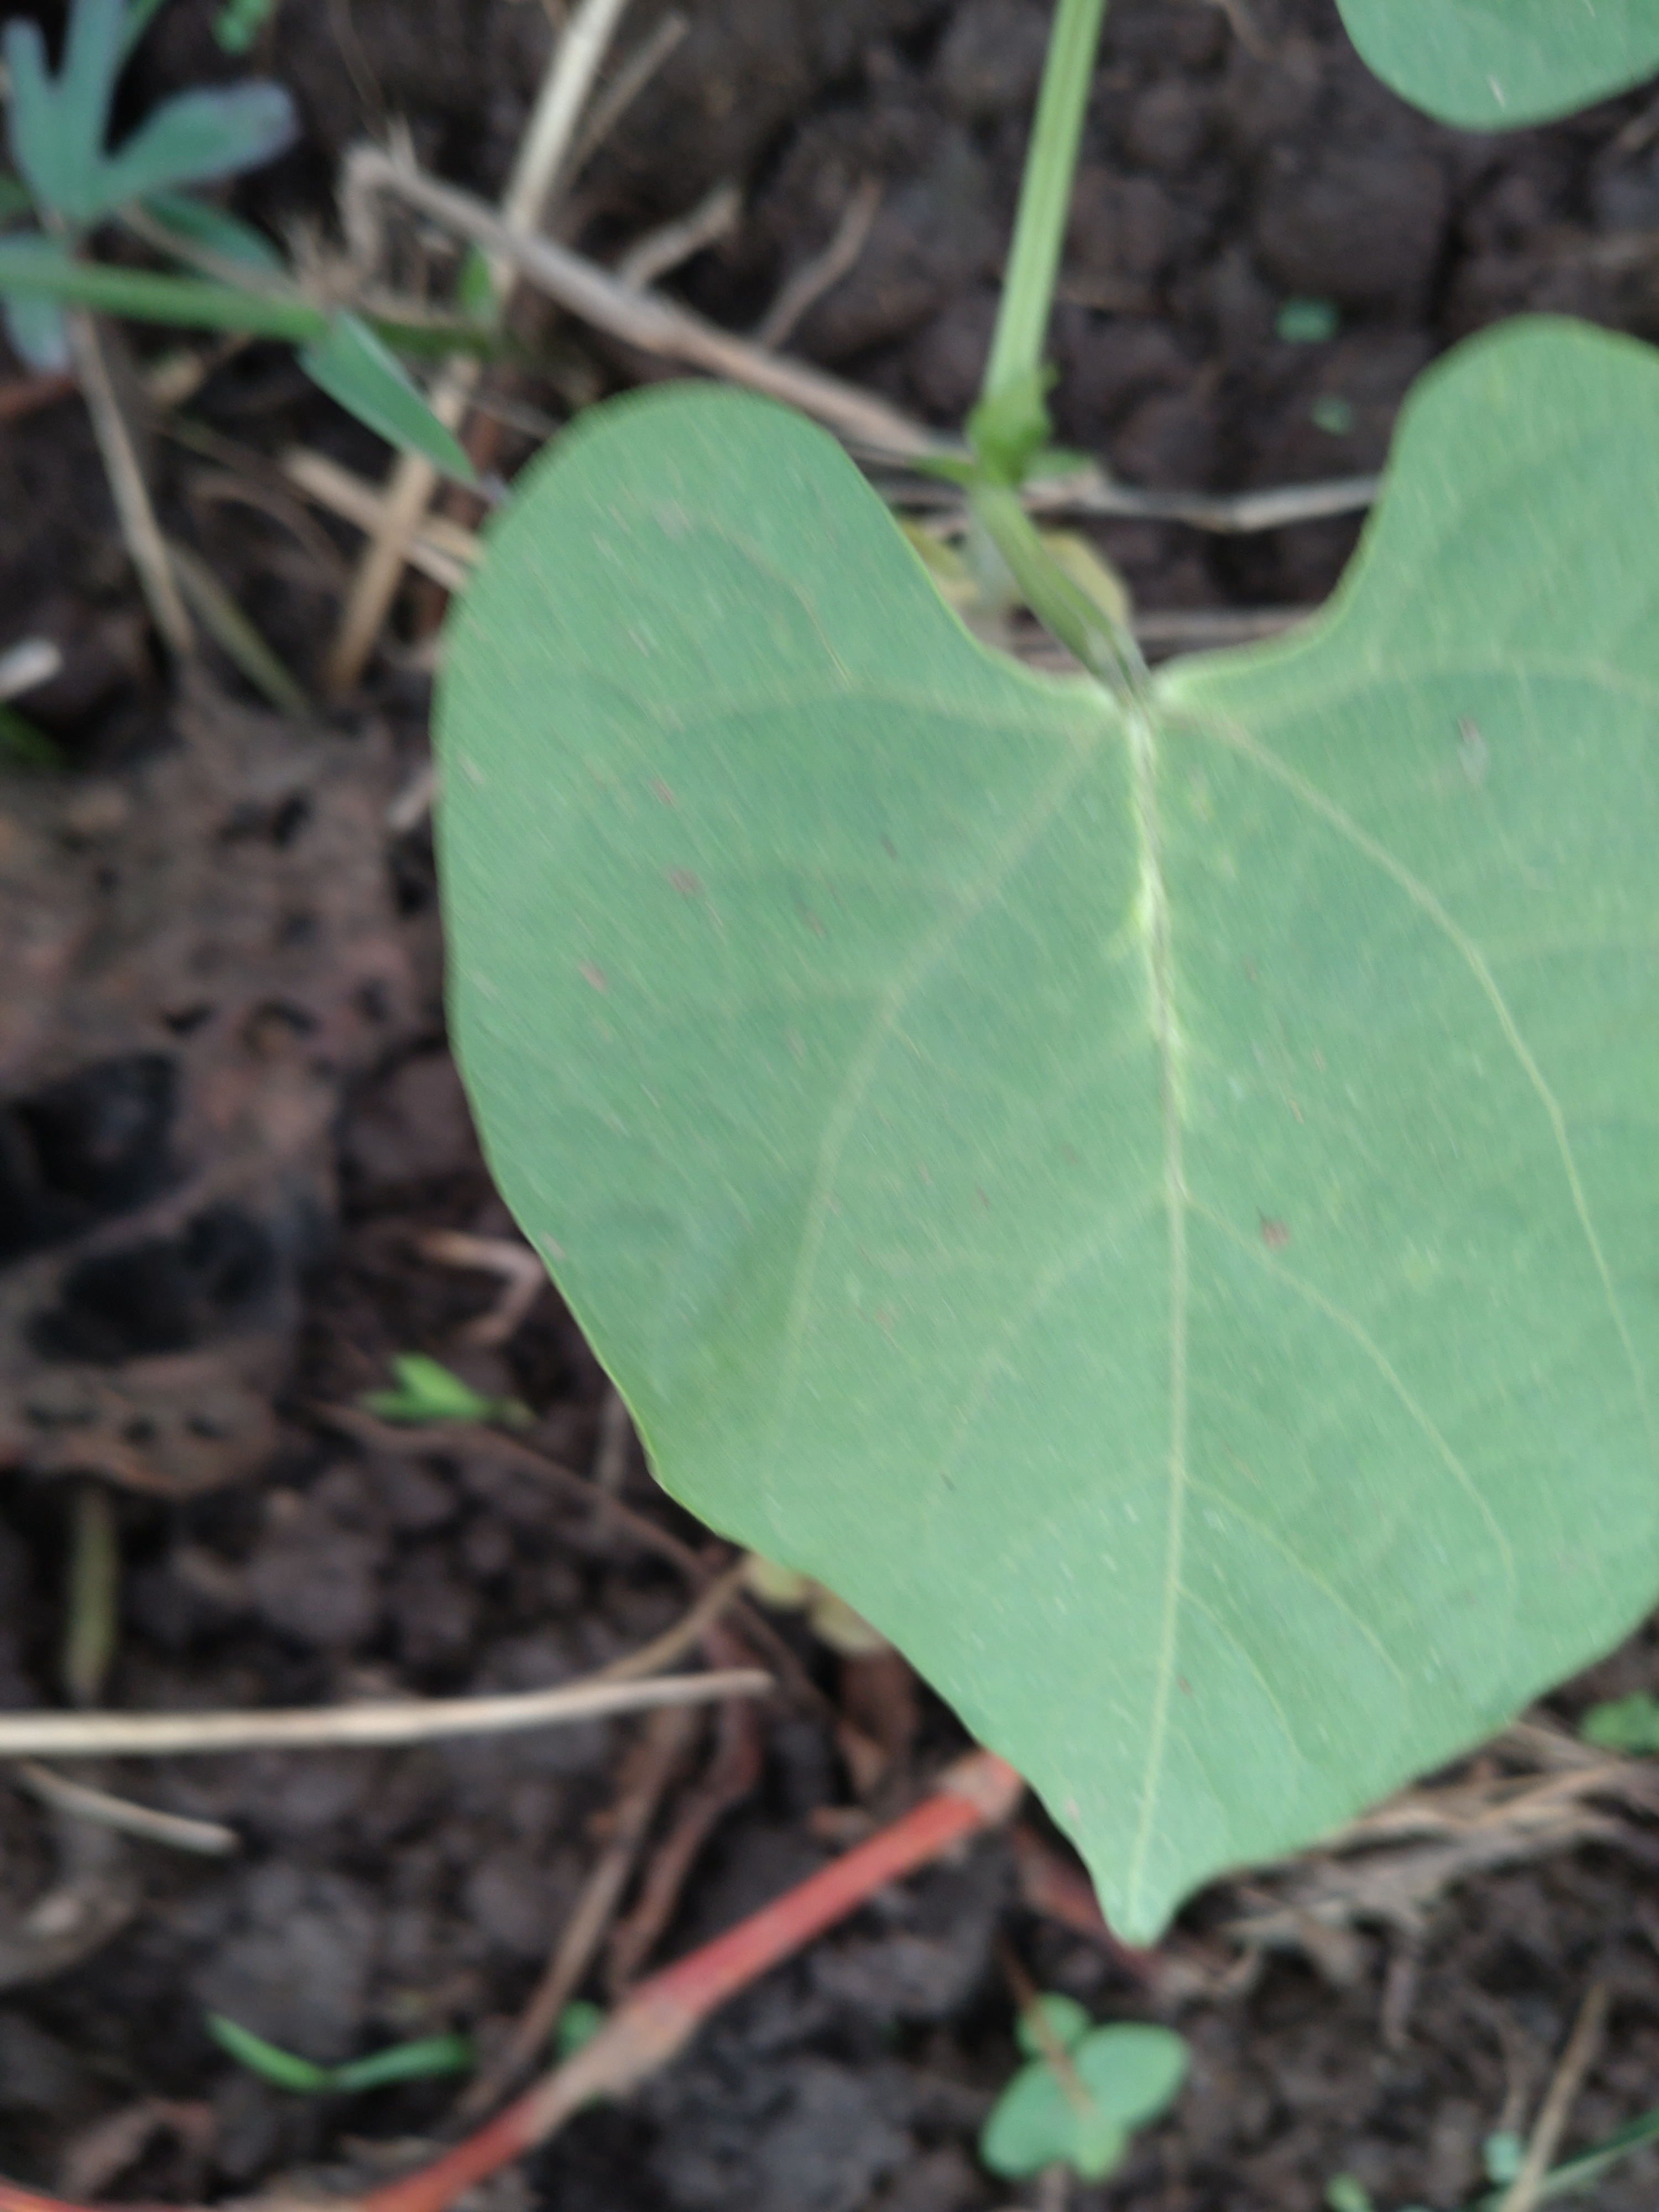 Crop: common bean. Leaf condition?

healthy
